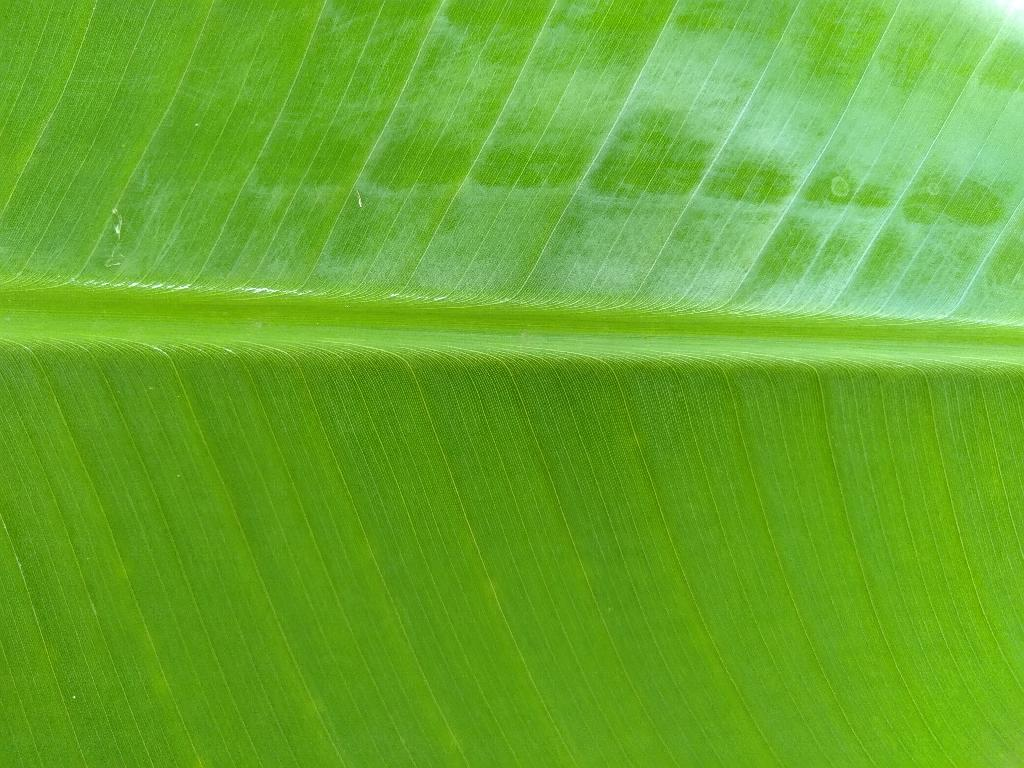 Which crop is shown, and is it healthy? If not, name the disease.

banana, healthy
